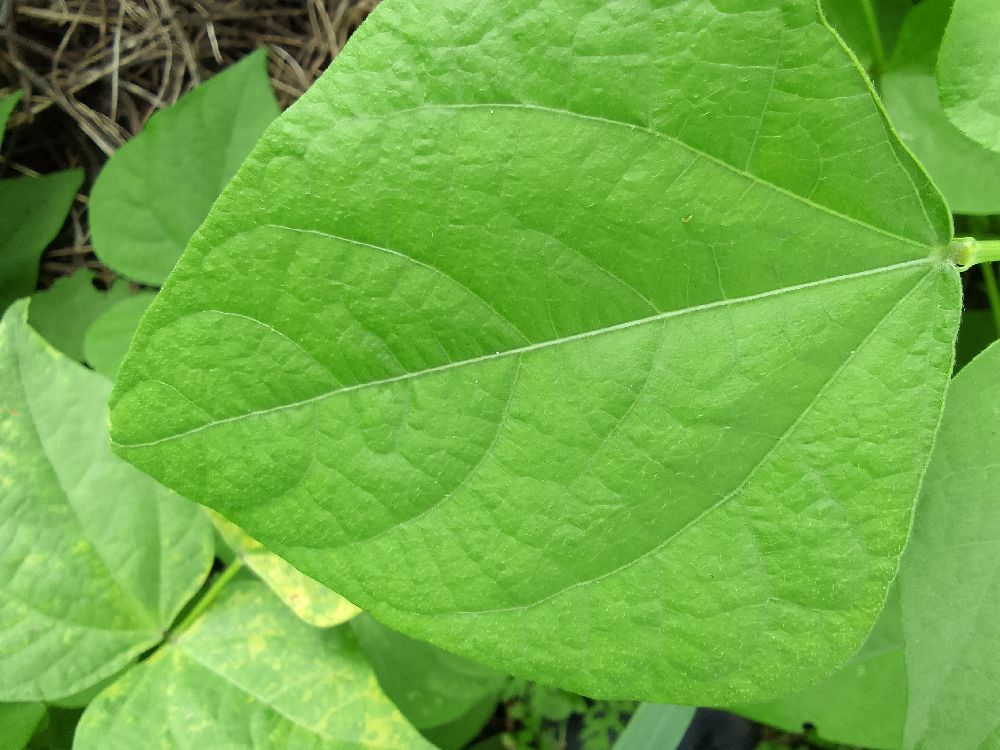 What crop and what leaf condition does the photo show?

common bean, healthy
